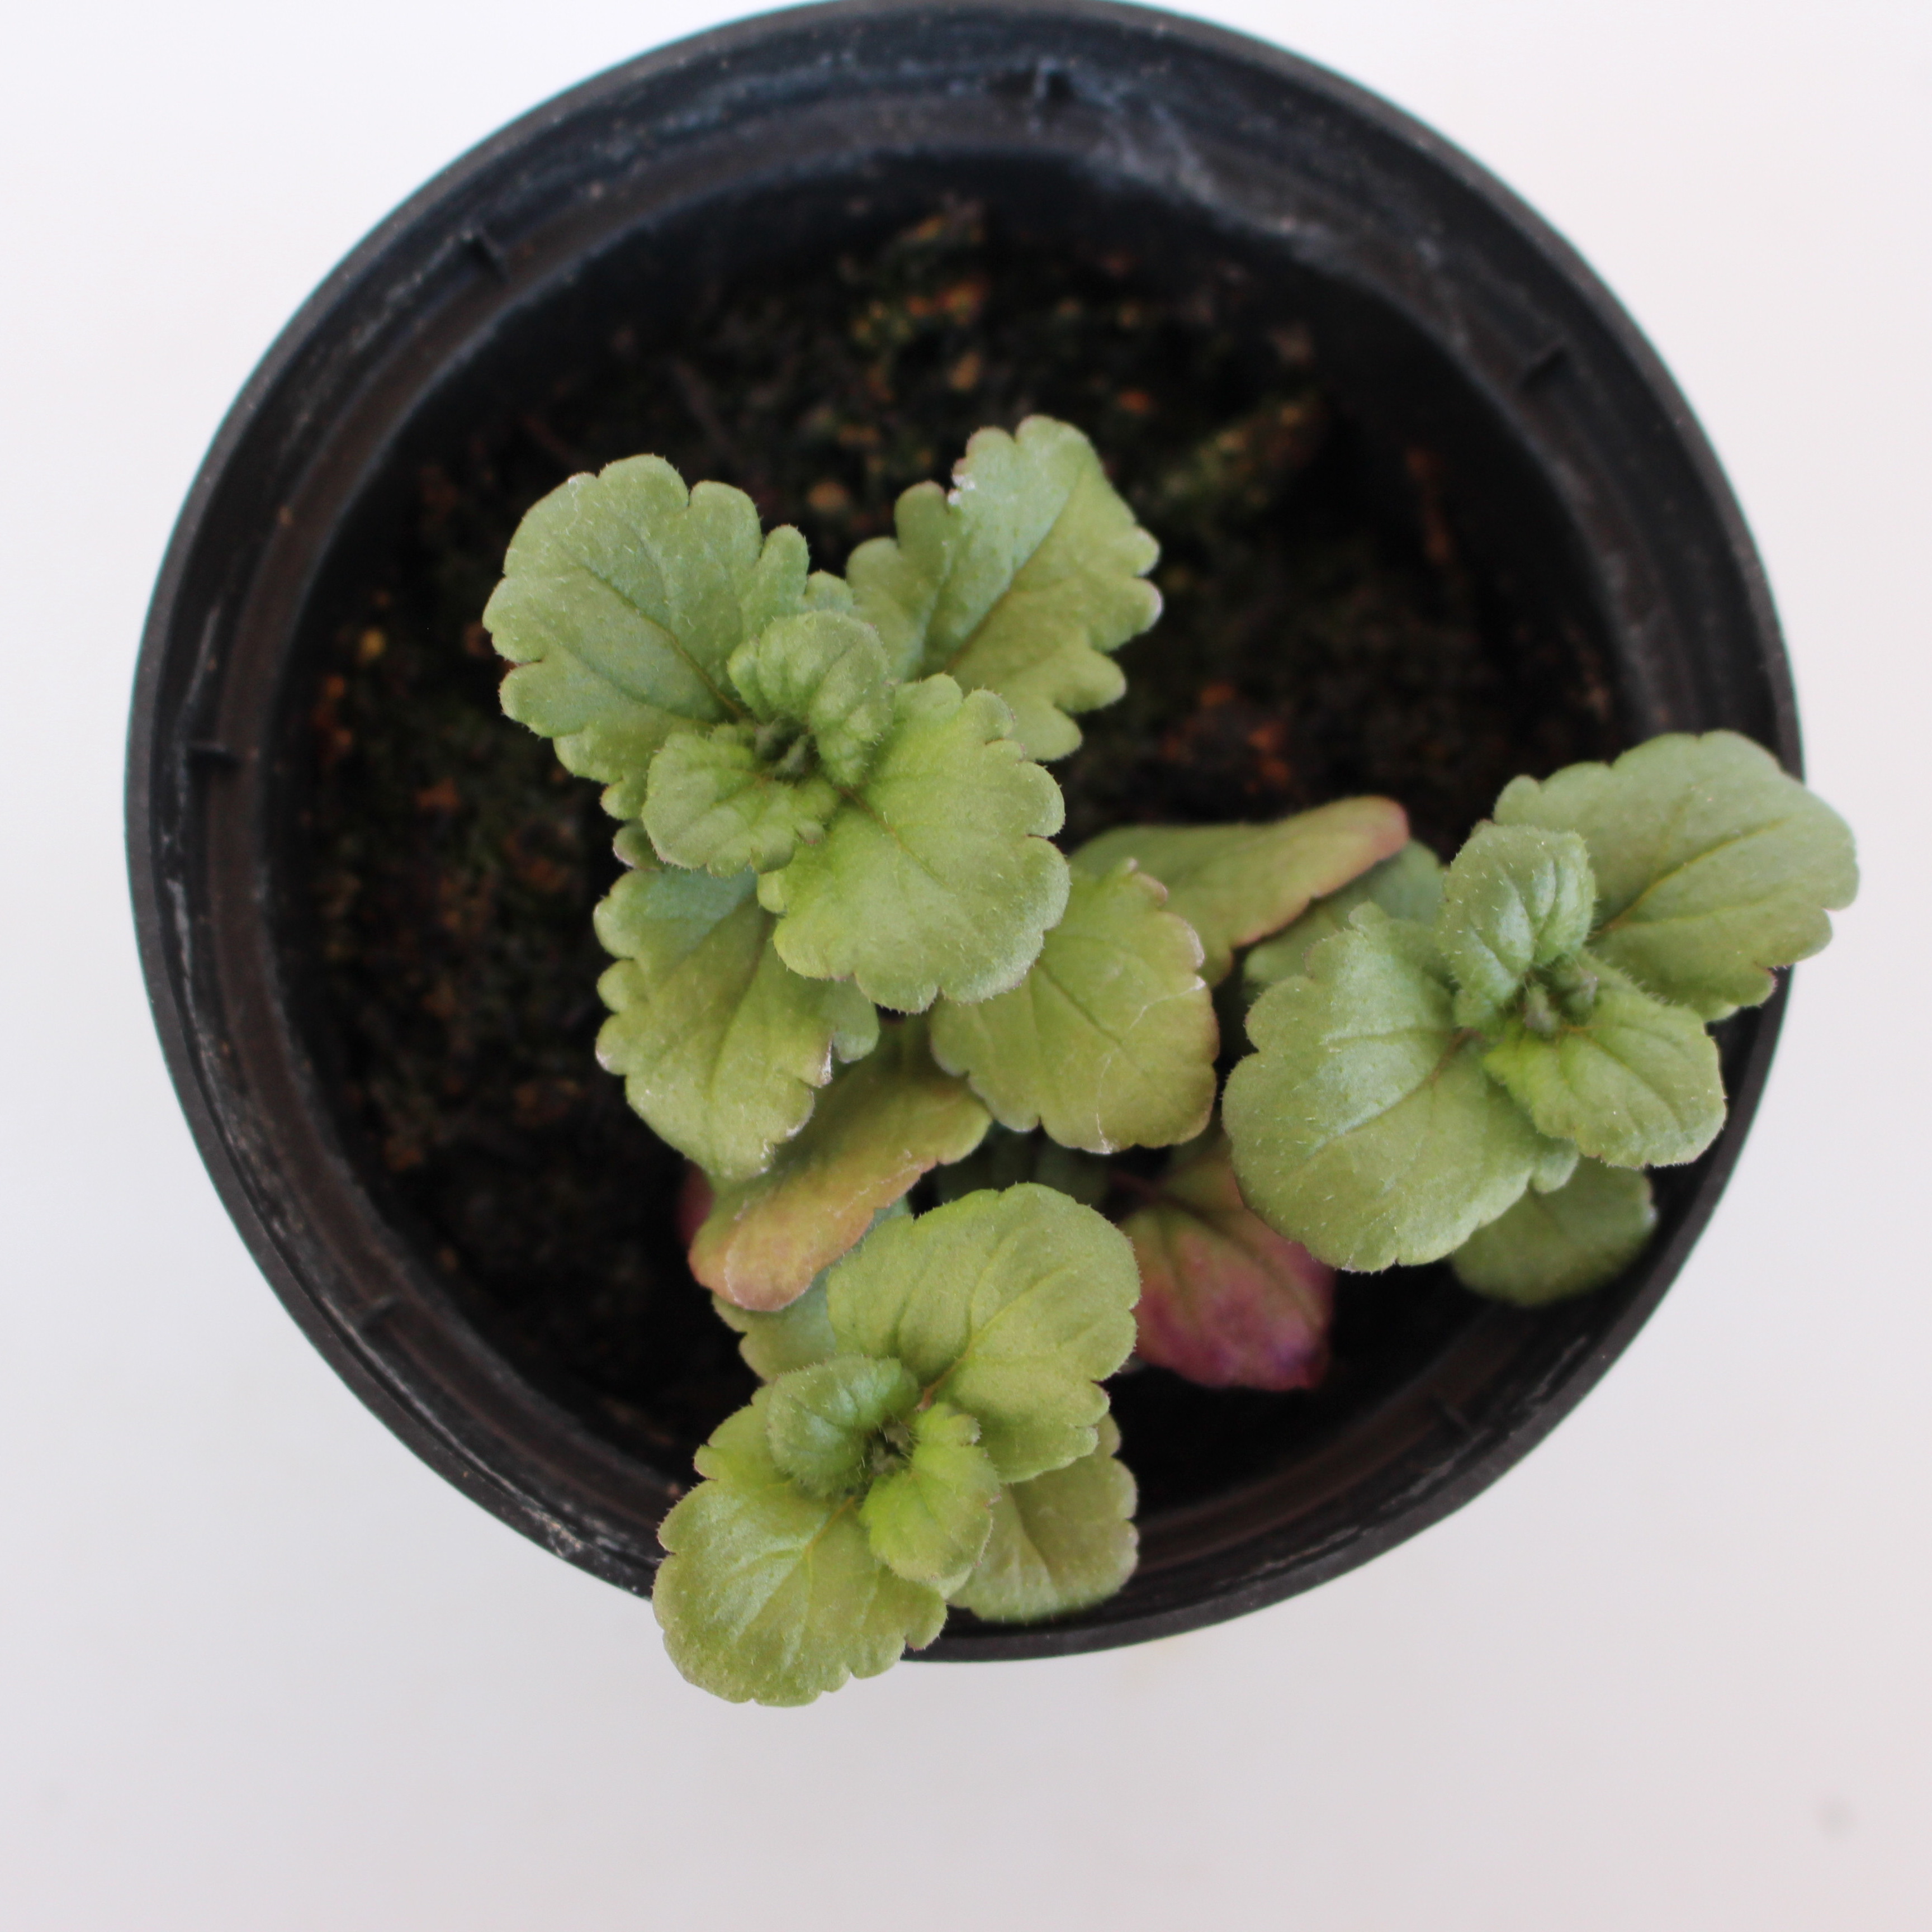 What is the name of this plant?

Veronica persica
